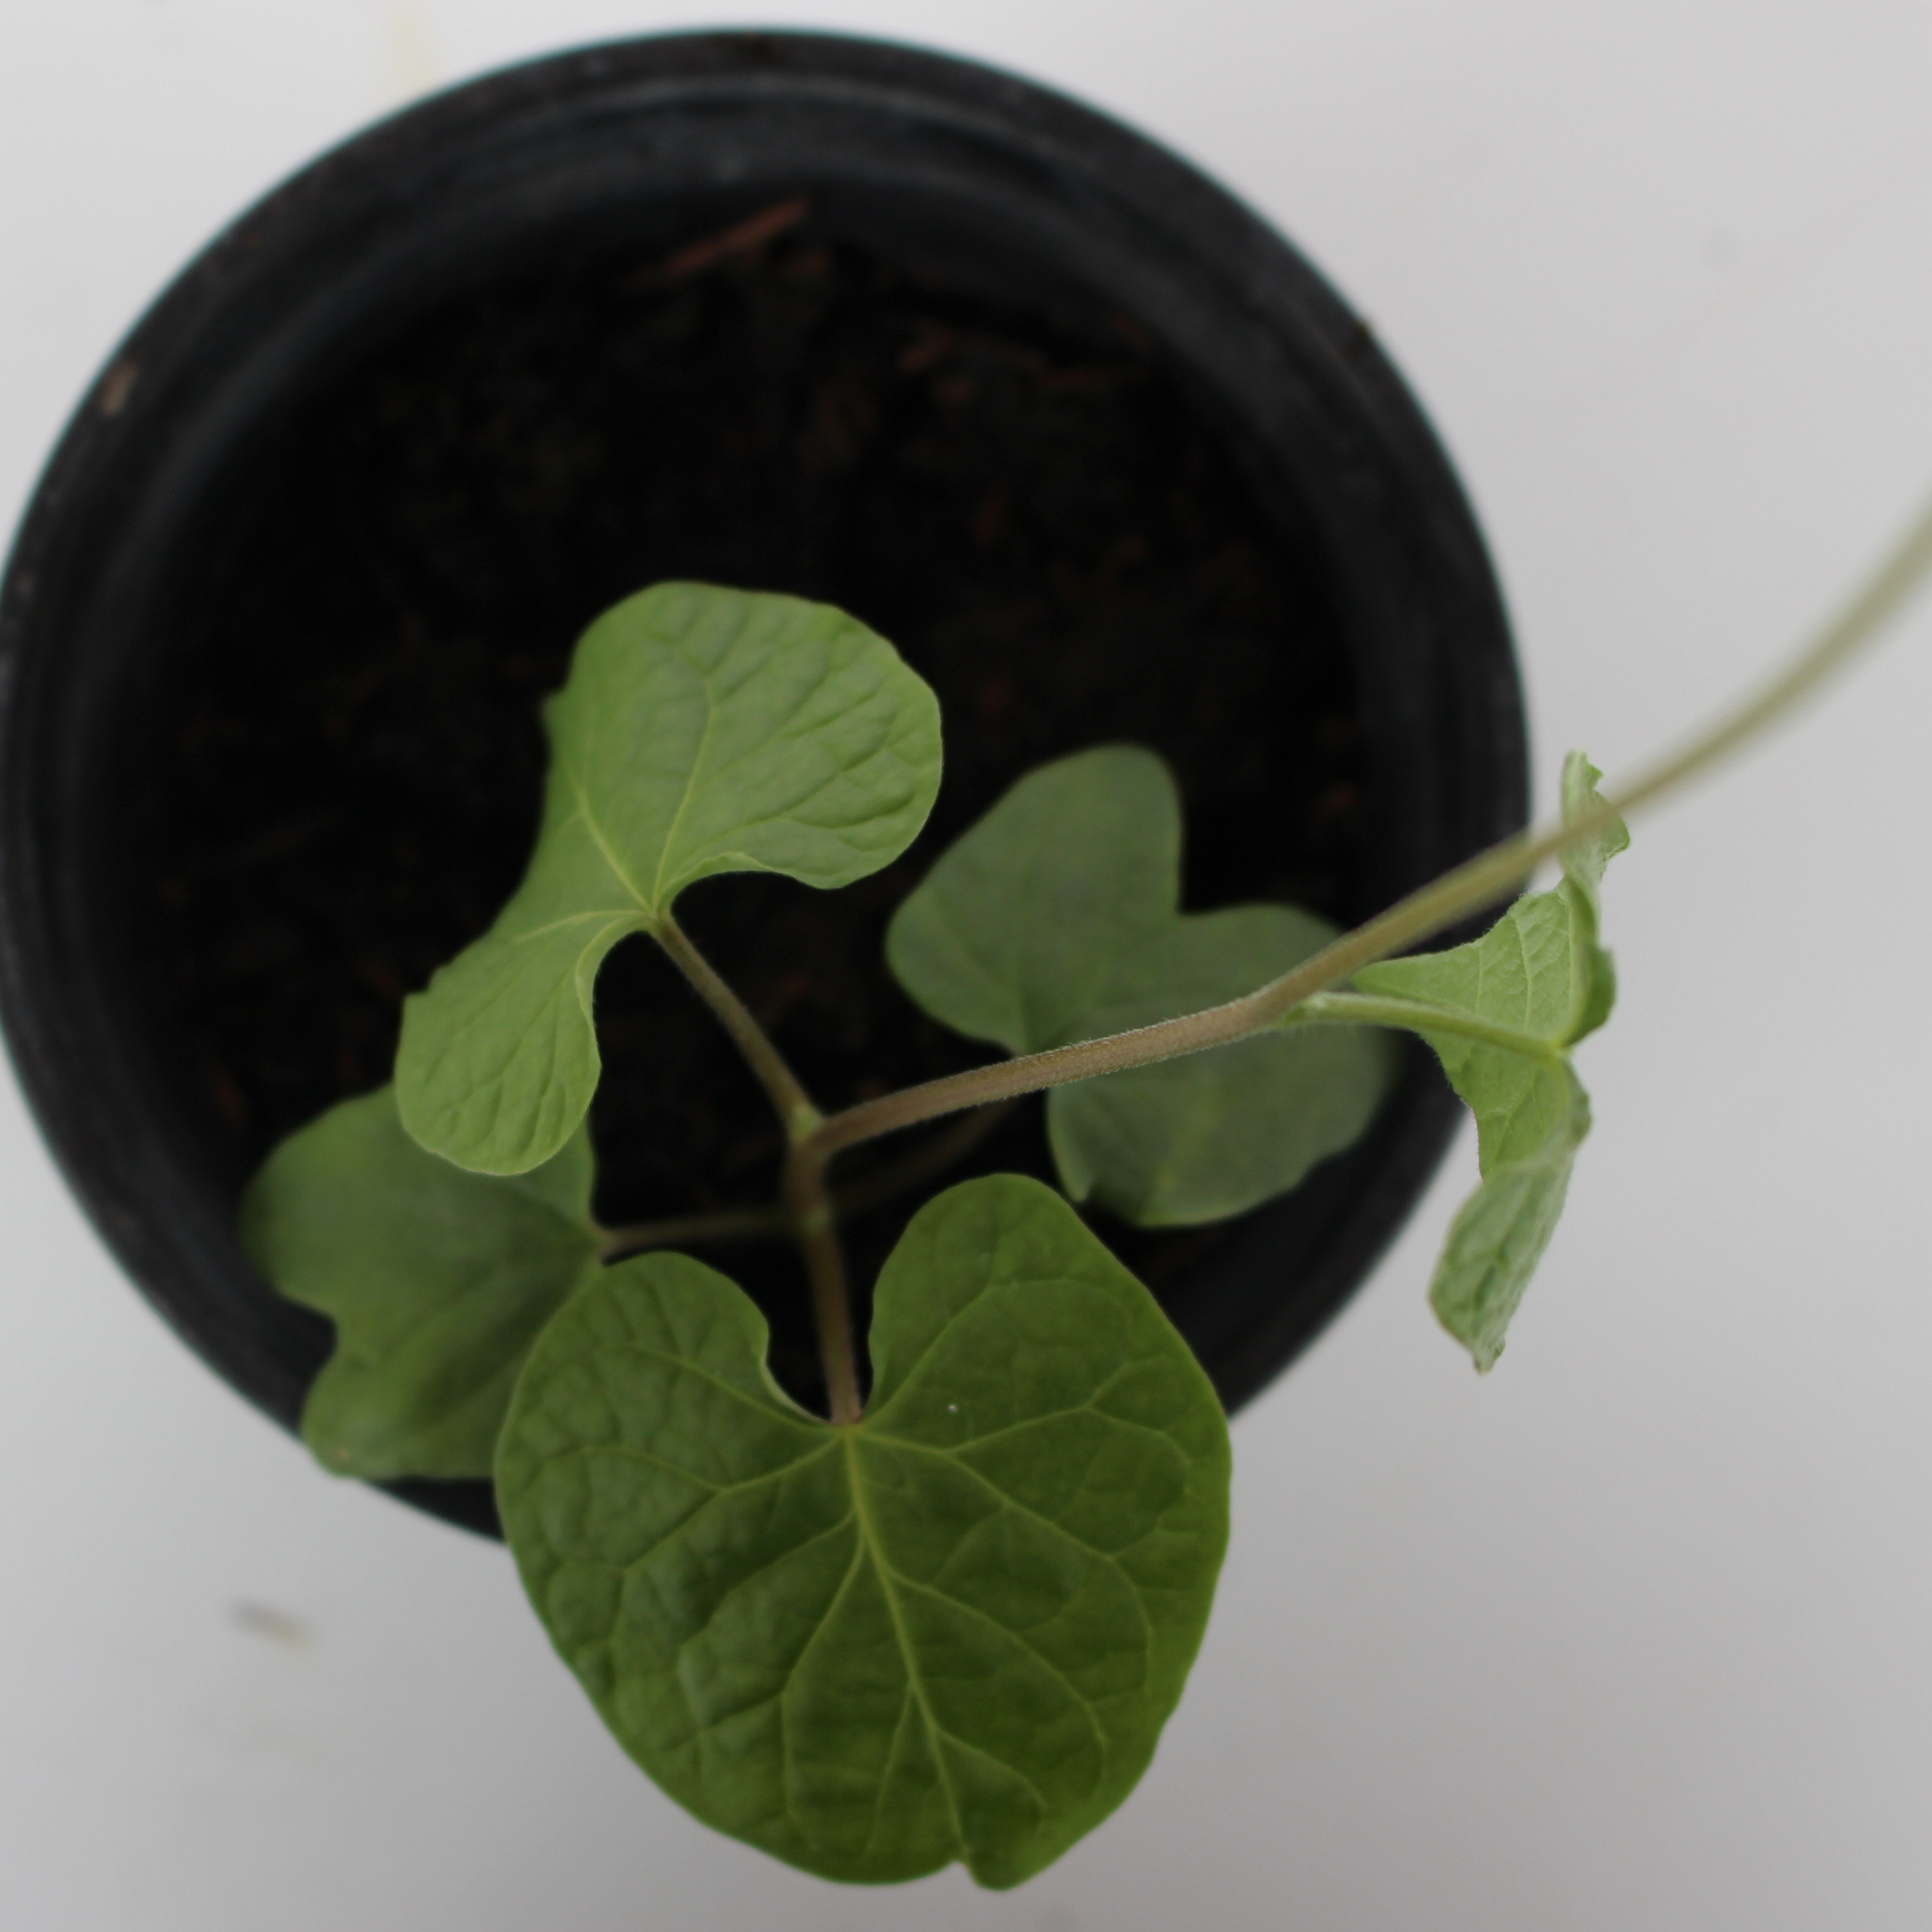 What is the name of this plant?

Convolvulus arvensis
